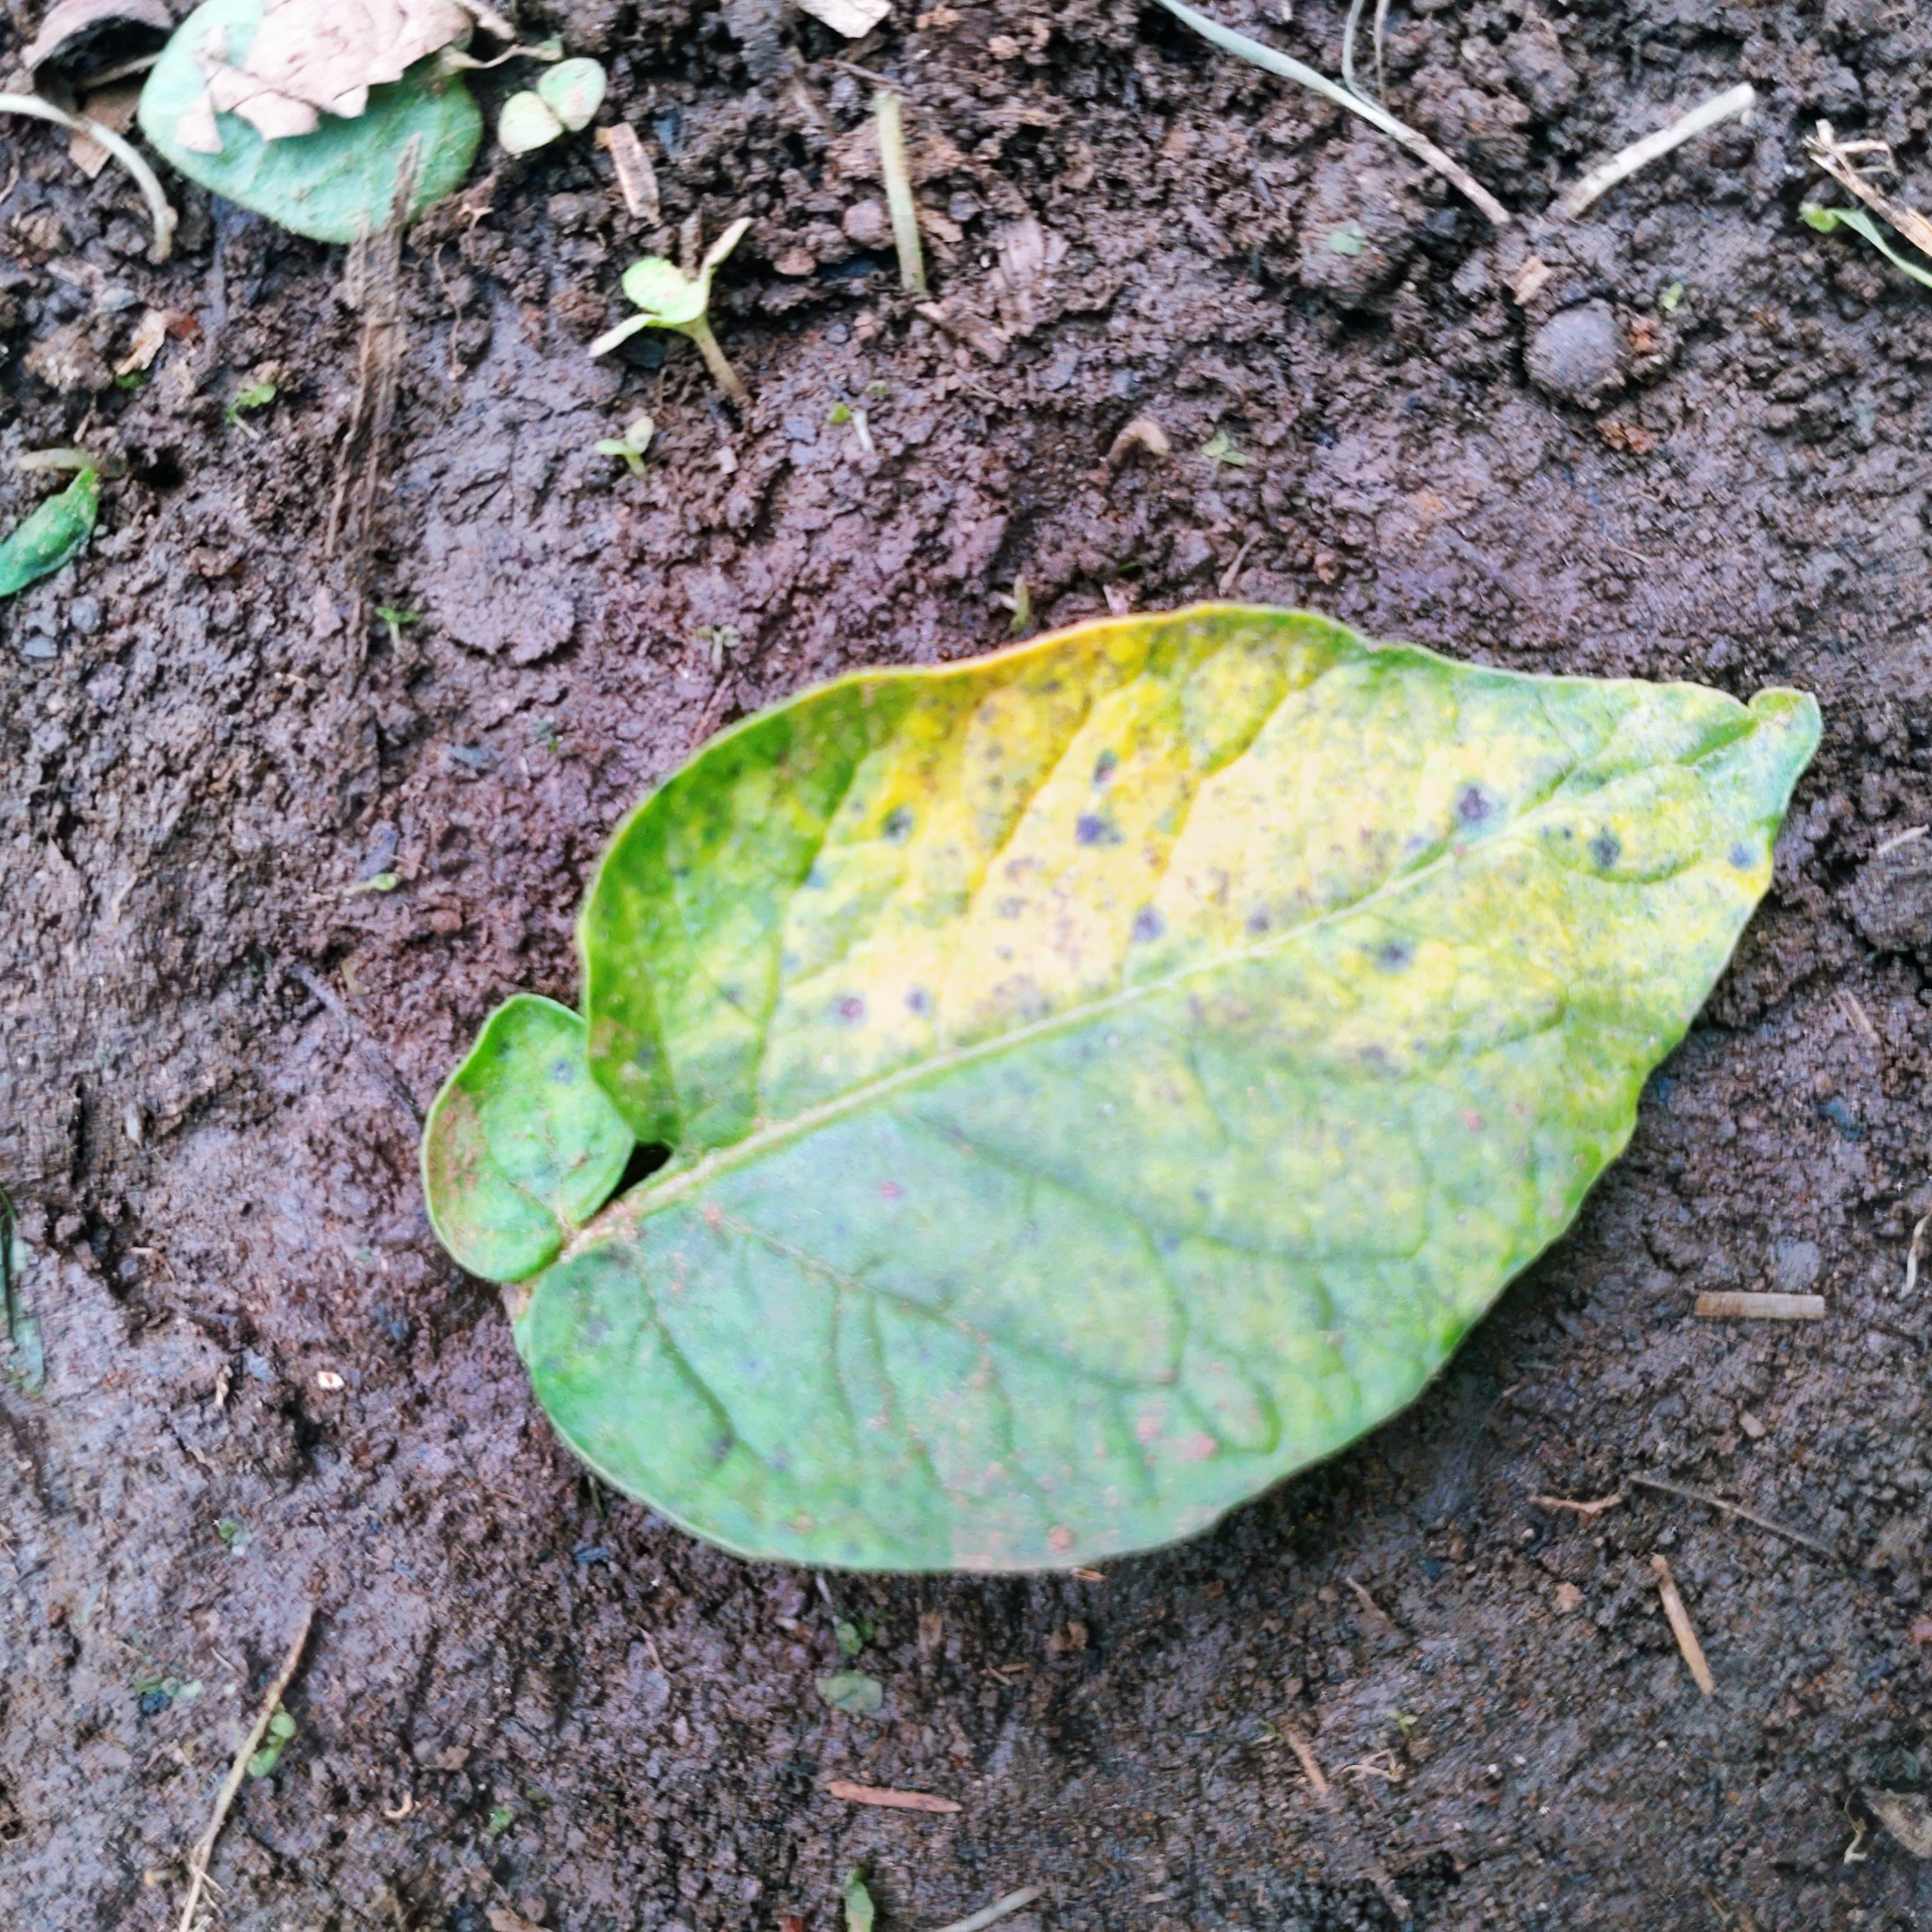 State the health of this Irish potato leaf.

late blight
